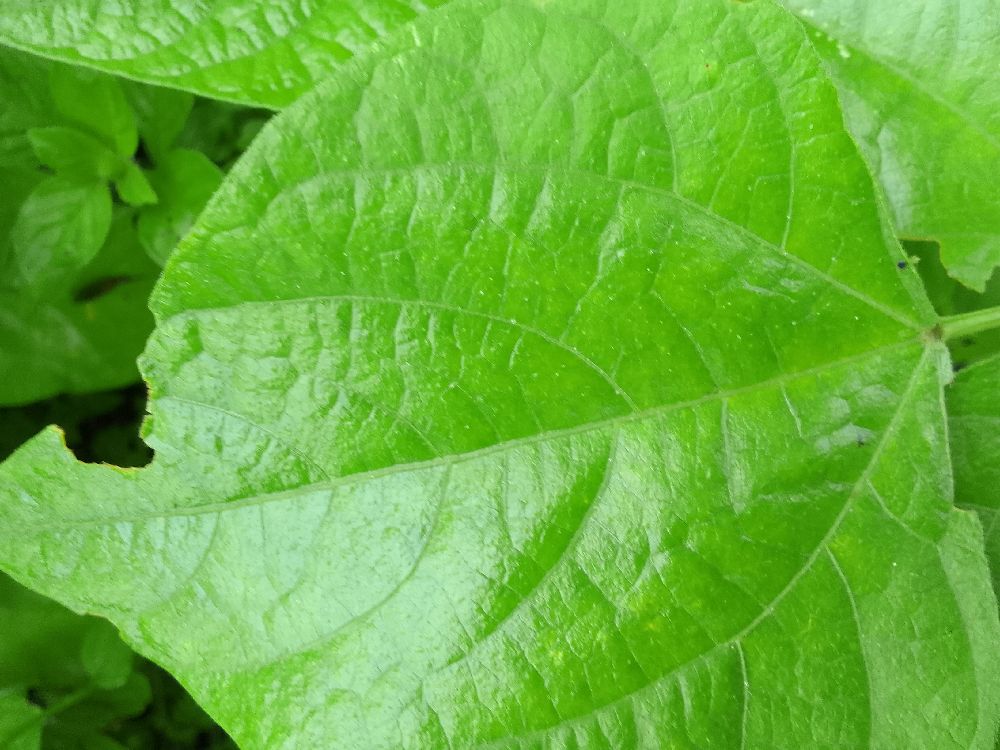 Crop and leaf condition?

common bean, healthy
